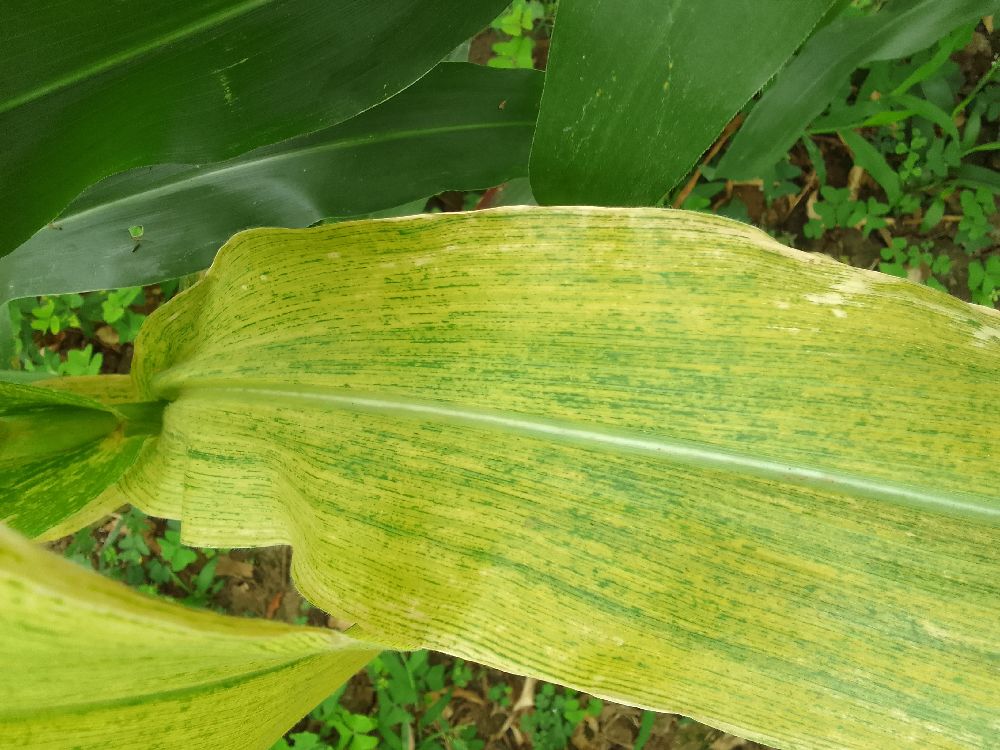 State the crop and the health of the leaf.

maize, maize lethal necrosis
